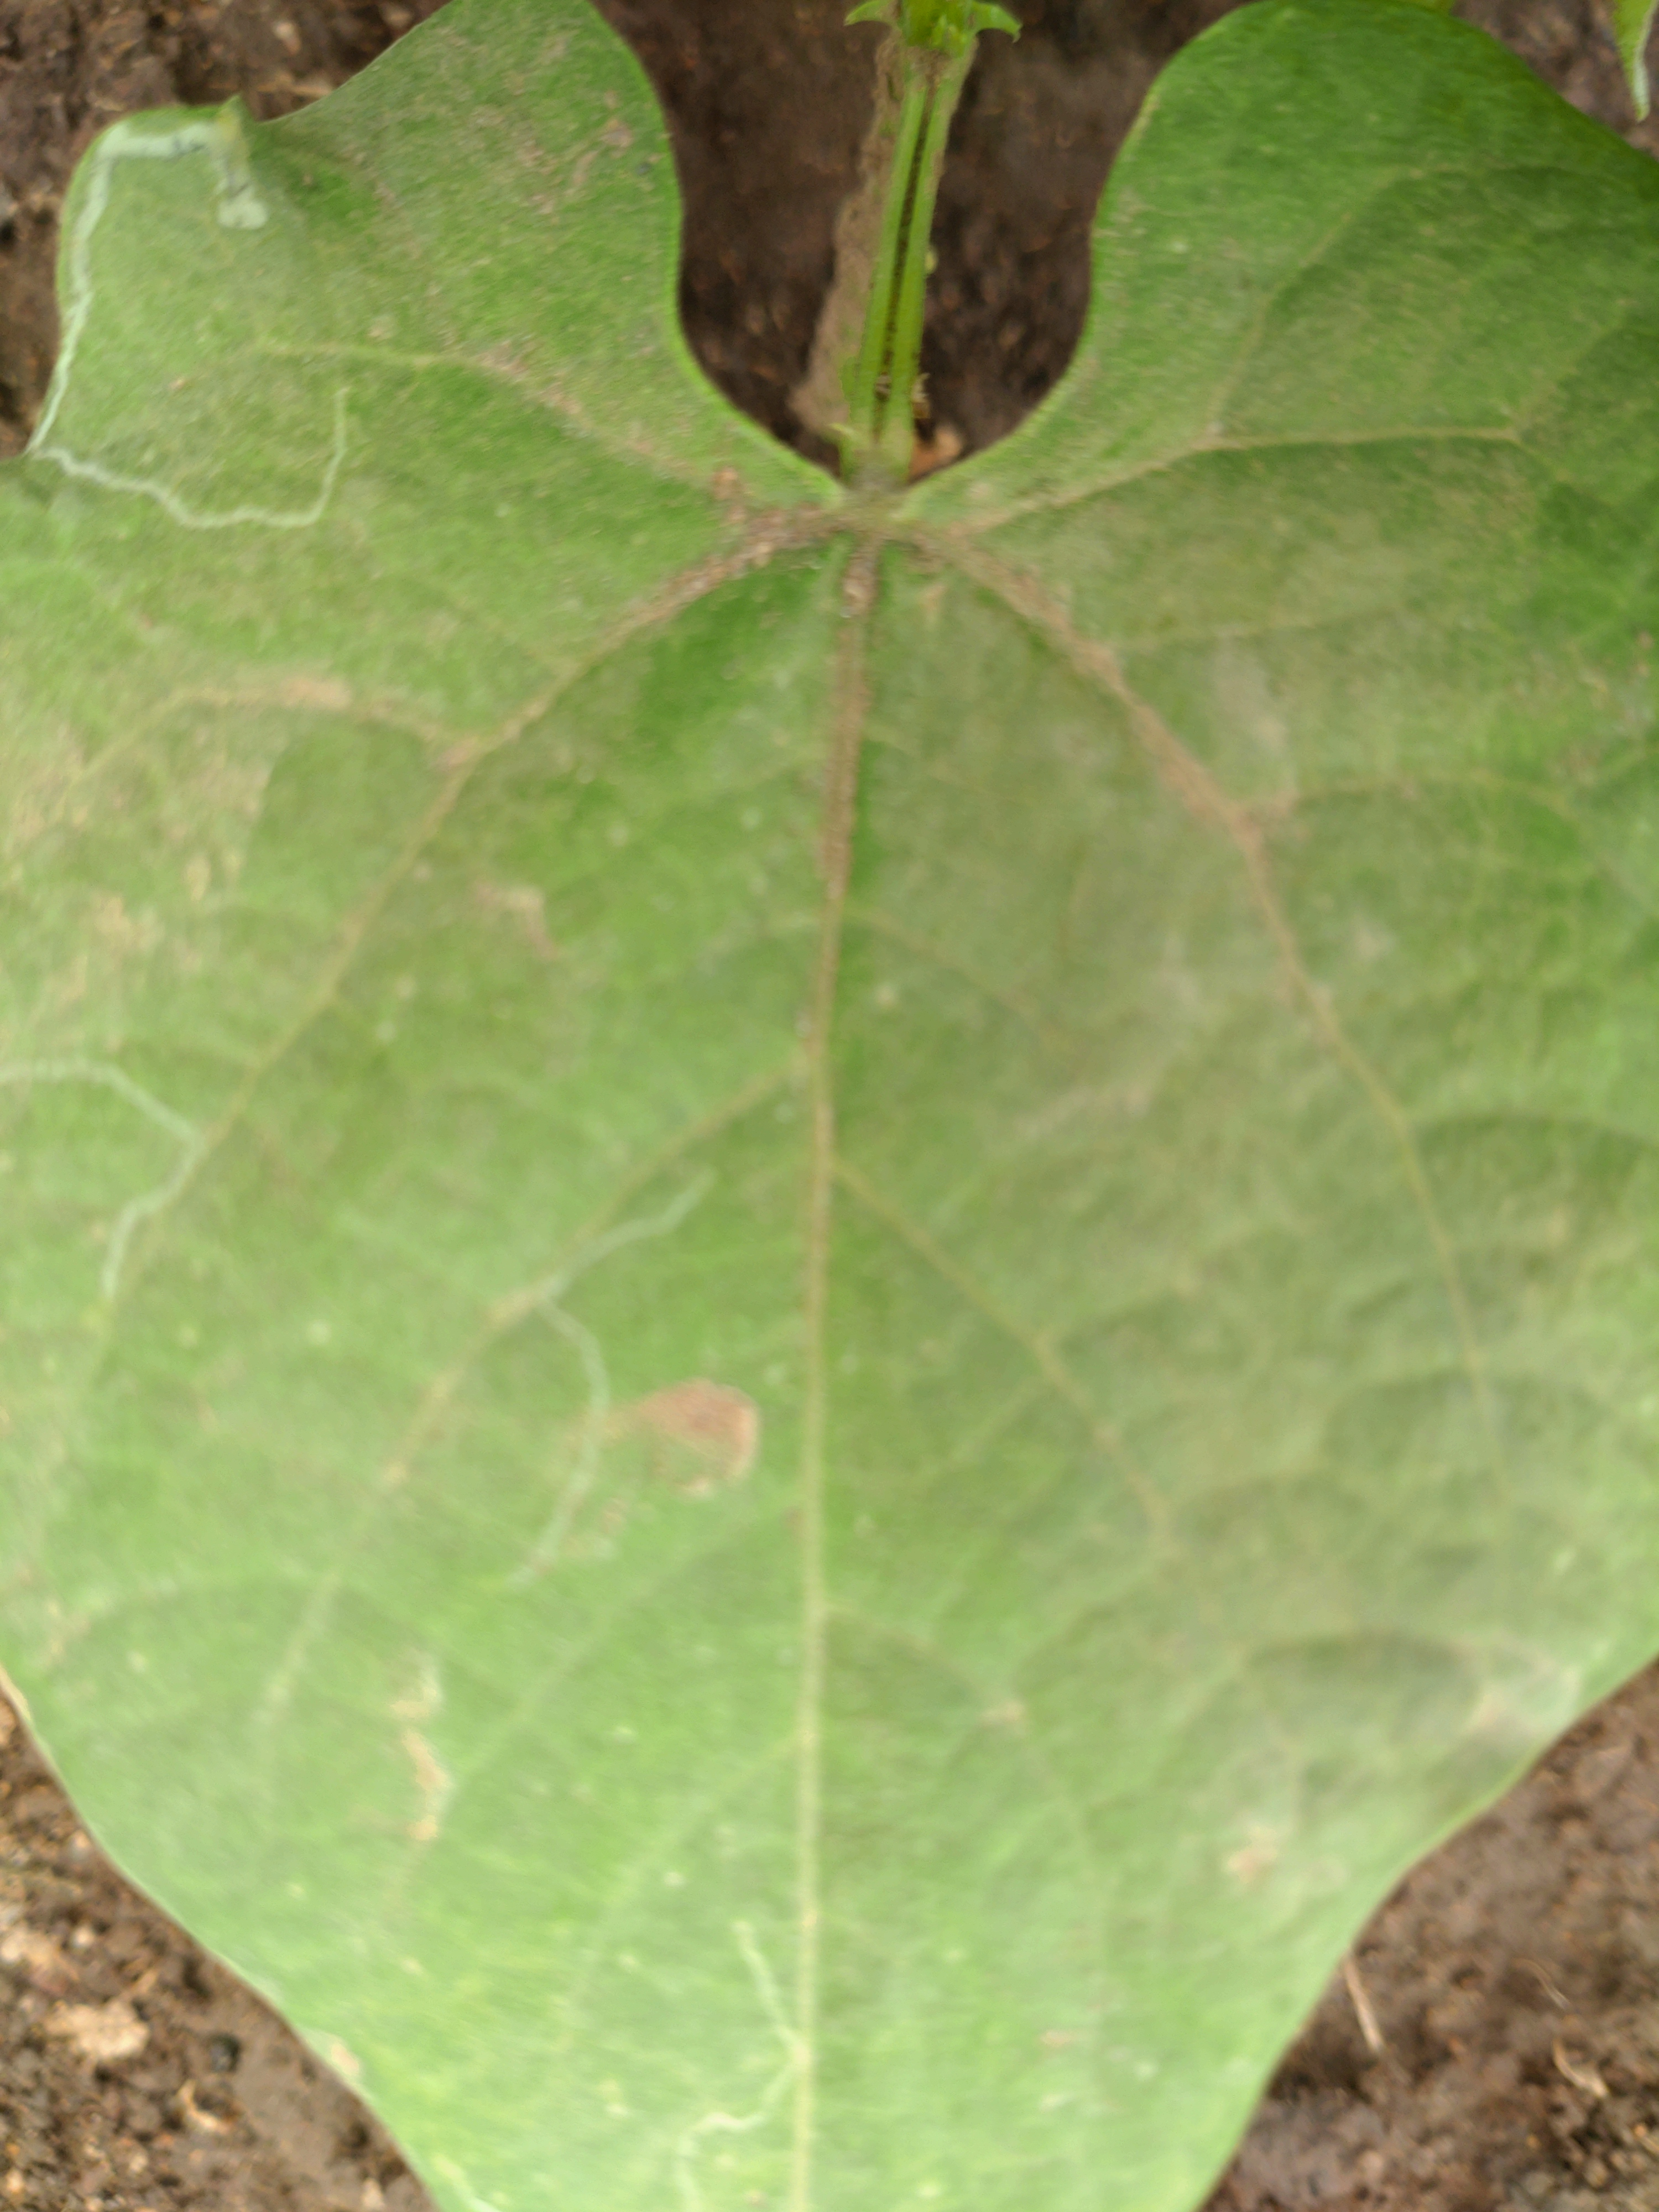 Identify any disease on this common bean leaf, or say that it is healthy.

healthy
